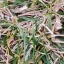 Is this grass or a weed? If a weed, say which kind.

grass
